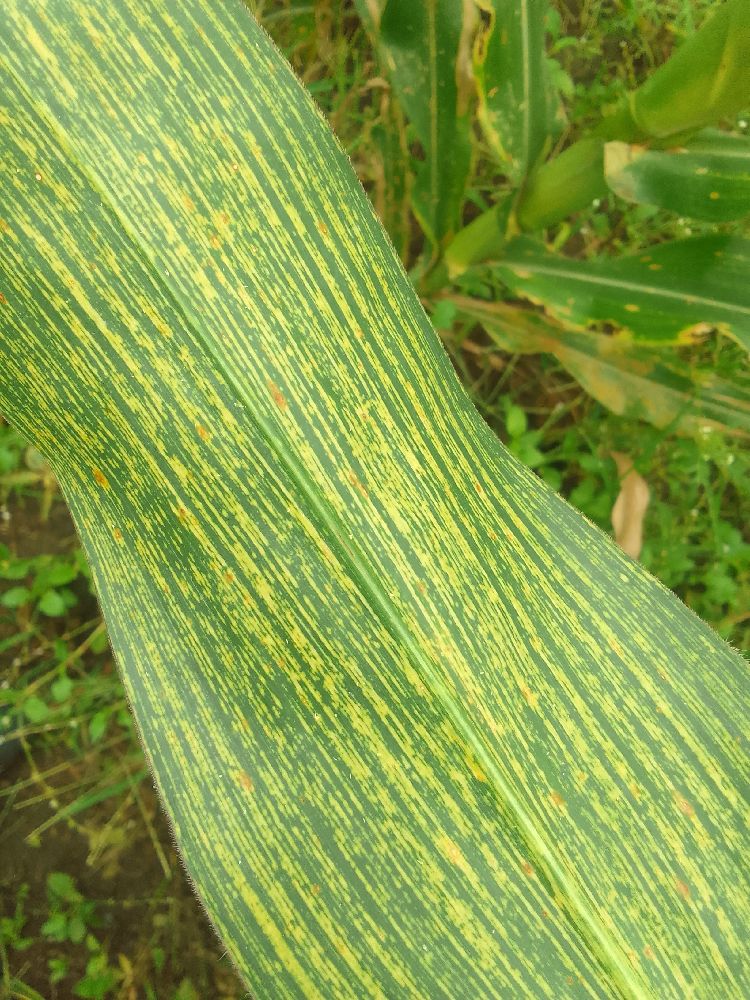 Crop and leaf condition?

maize, maize streak virus
